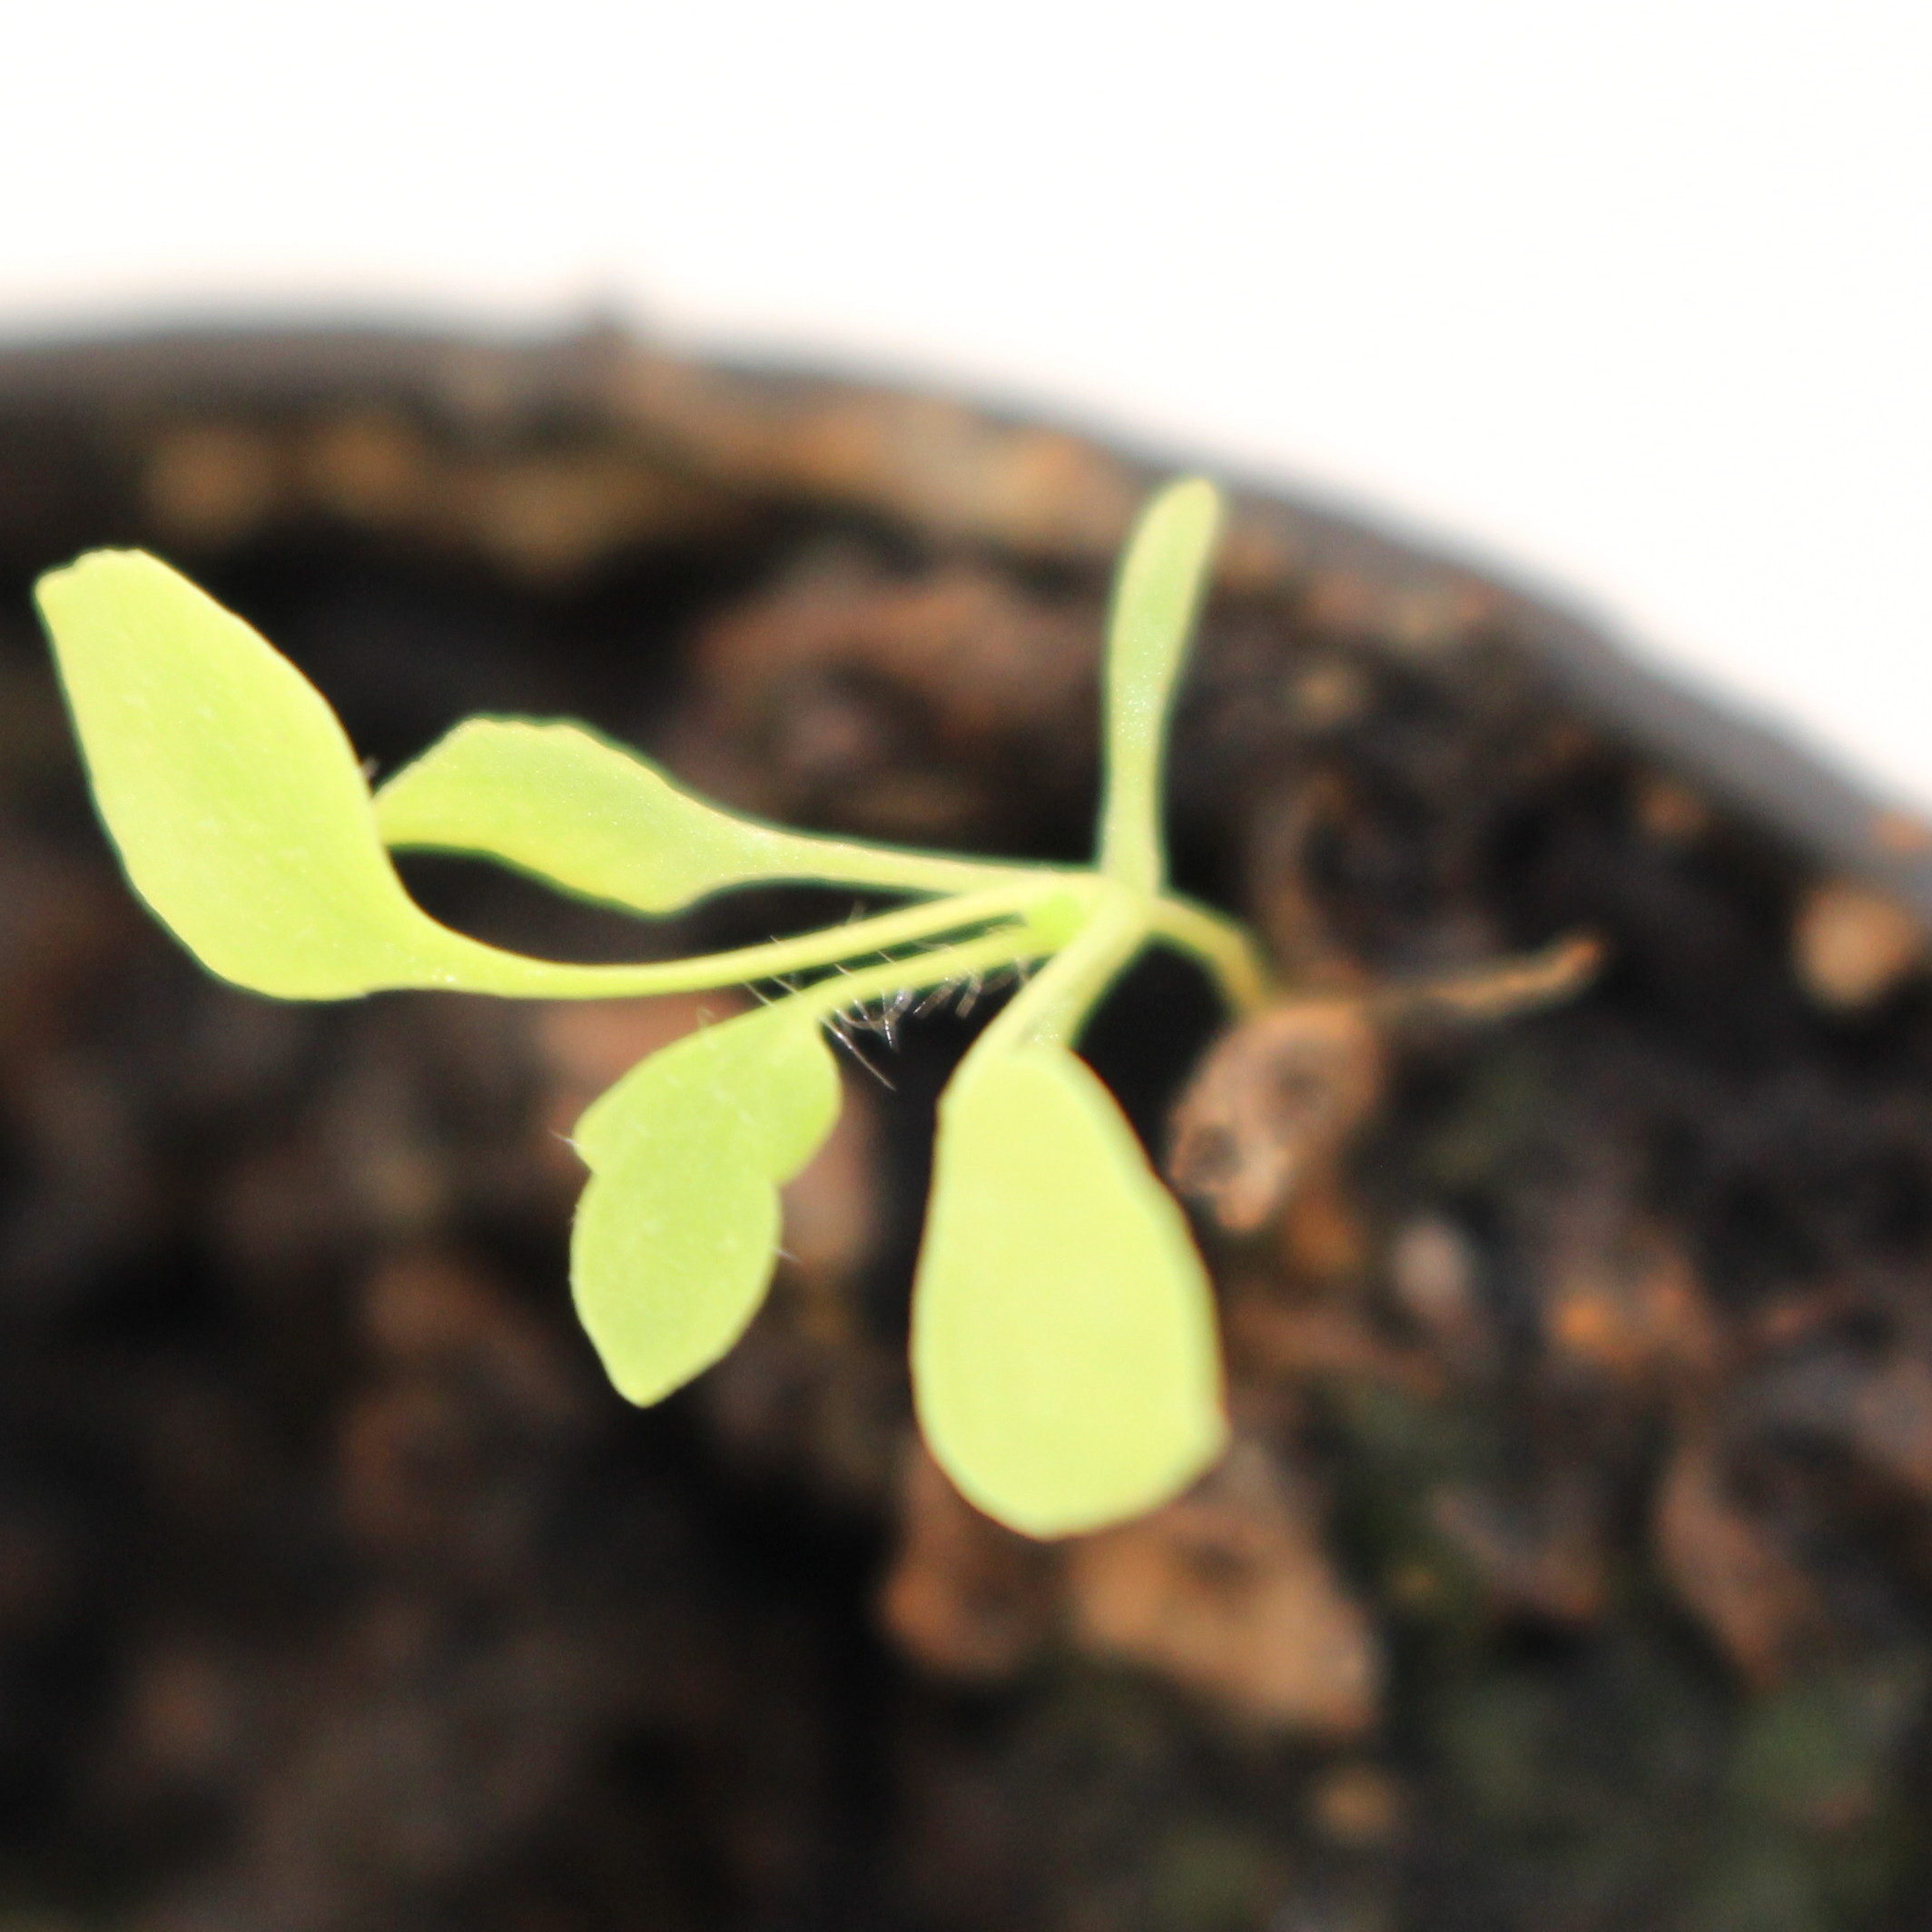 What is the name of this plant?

Papaver rhoeas
